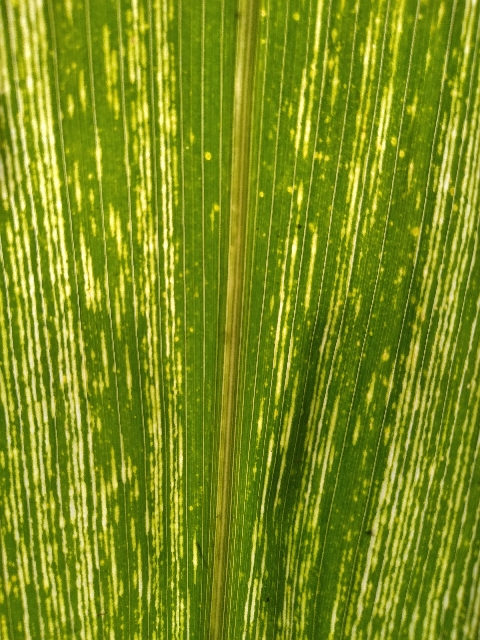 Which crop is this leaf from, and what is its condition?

maize, maize streak virus
